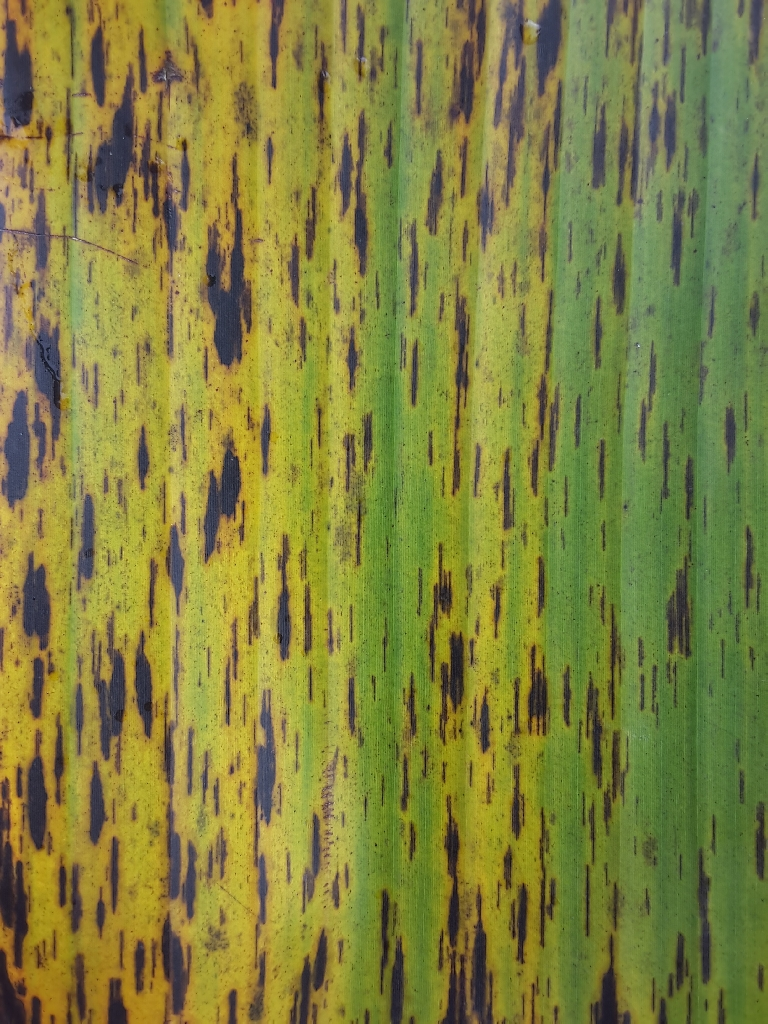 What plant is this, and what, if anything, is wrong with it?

banana, black sigatoka
